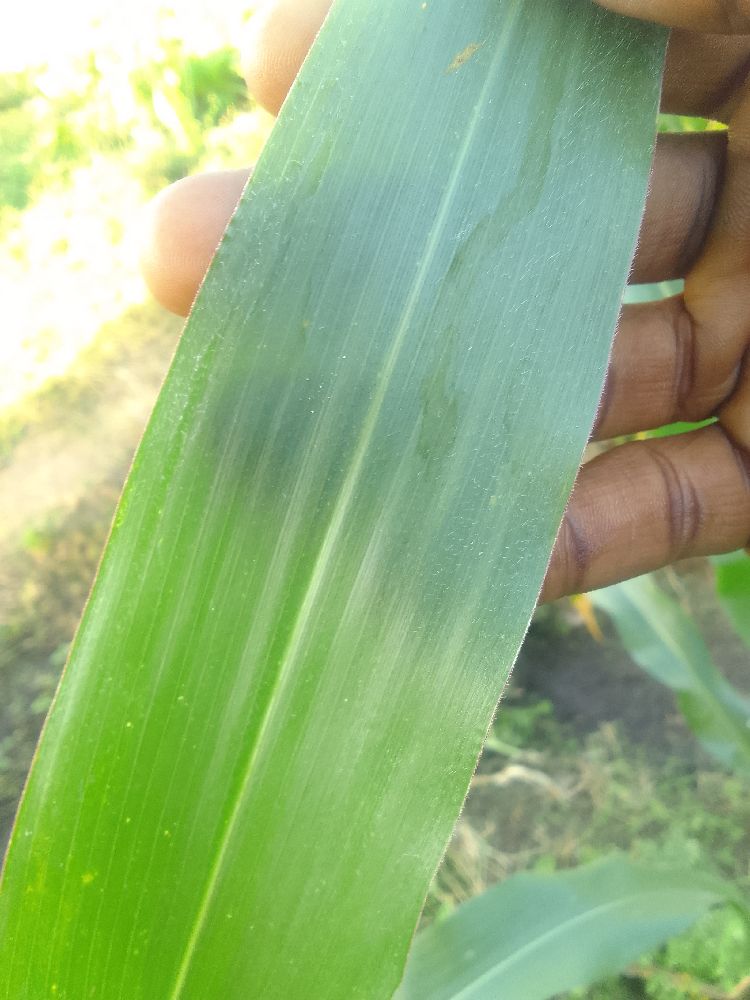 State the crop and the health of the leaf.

maize, healthy
